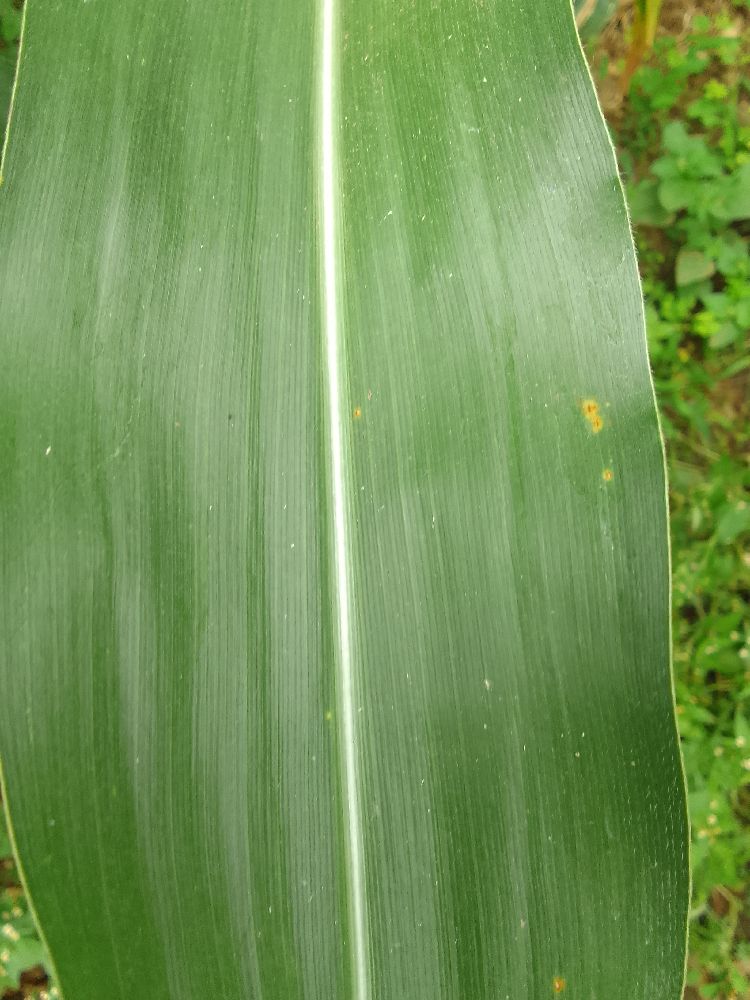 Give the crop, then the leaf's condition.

maize, healthy
